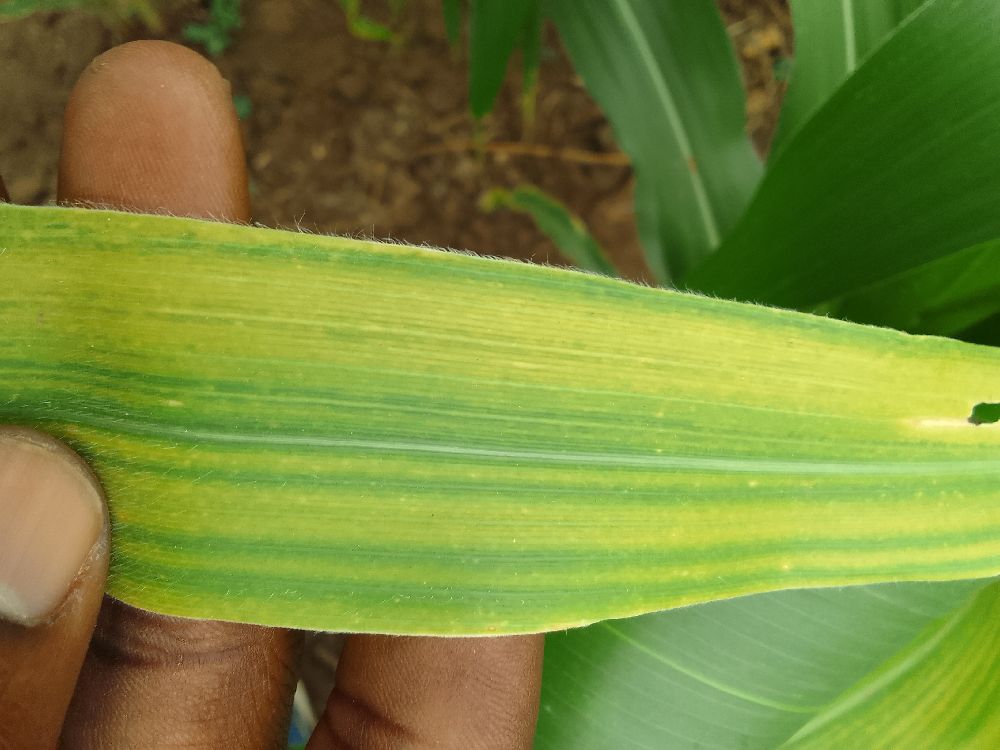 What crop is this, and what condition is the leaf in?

maize, maize lethal necrosis
